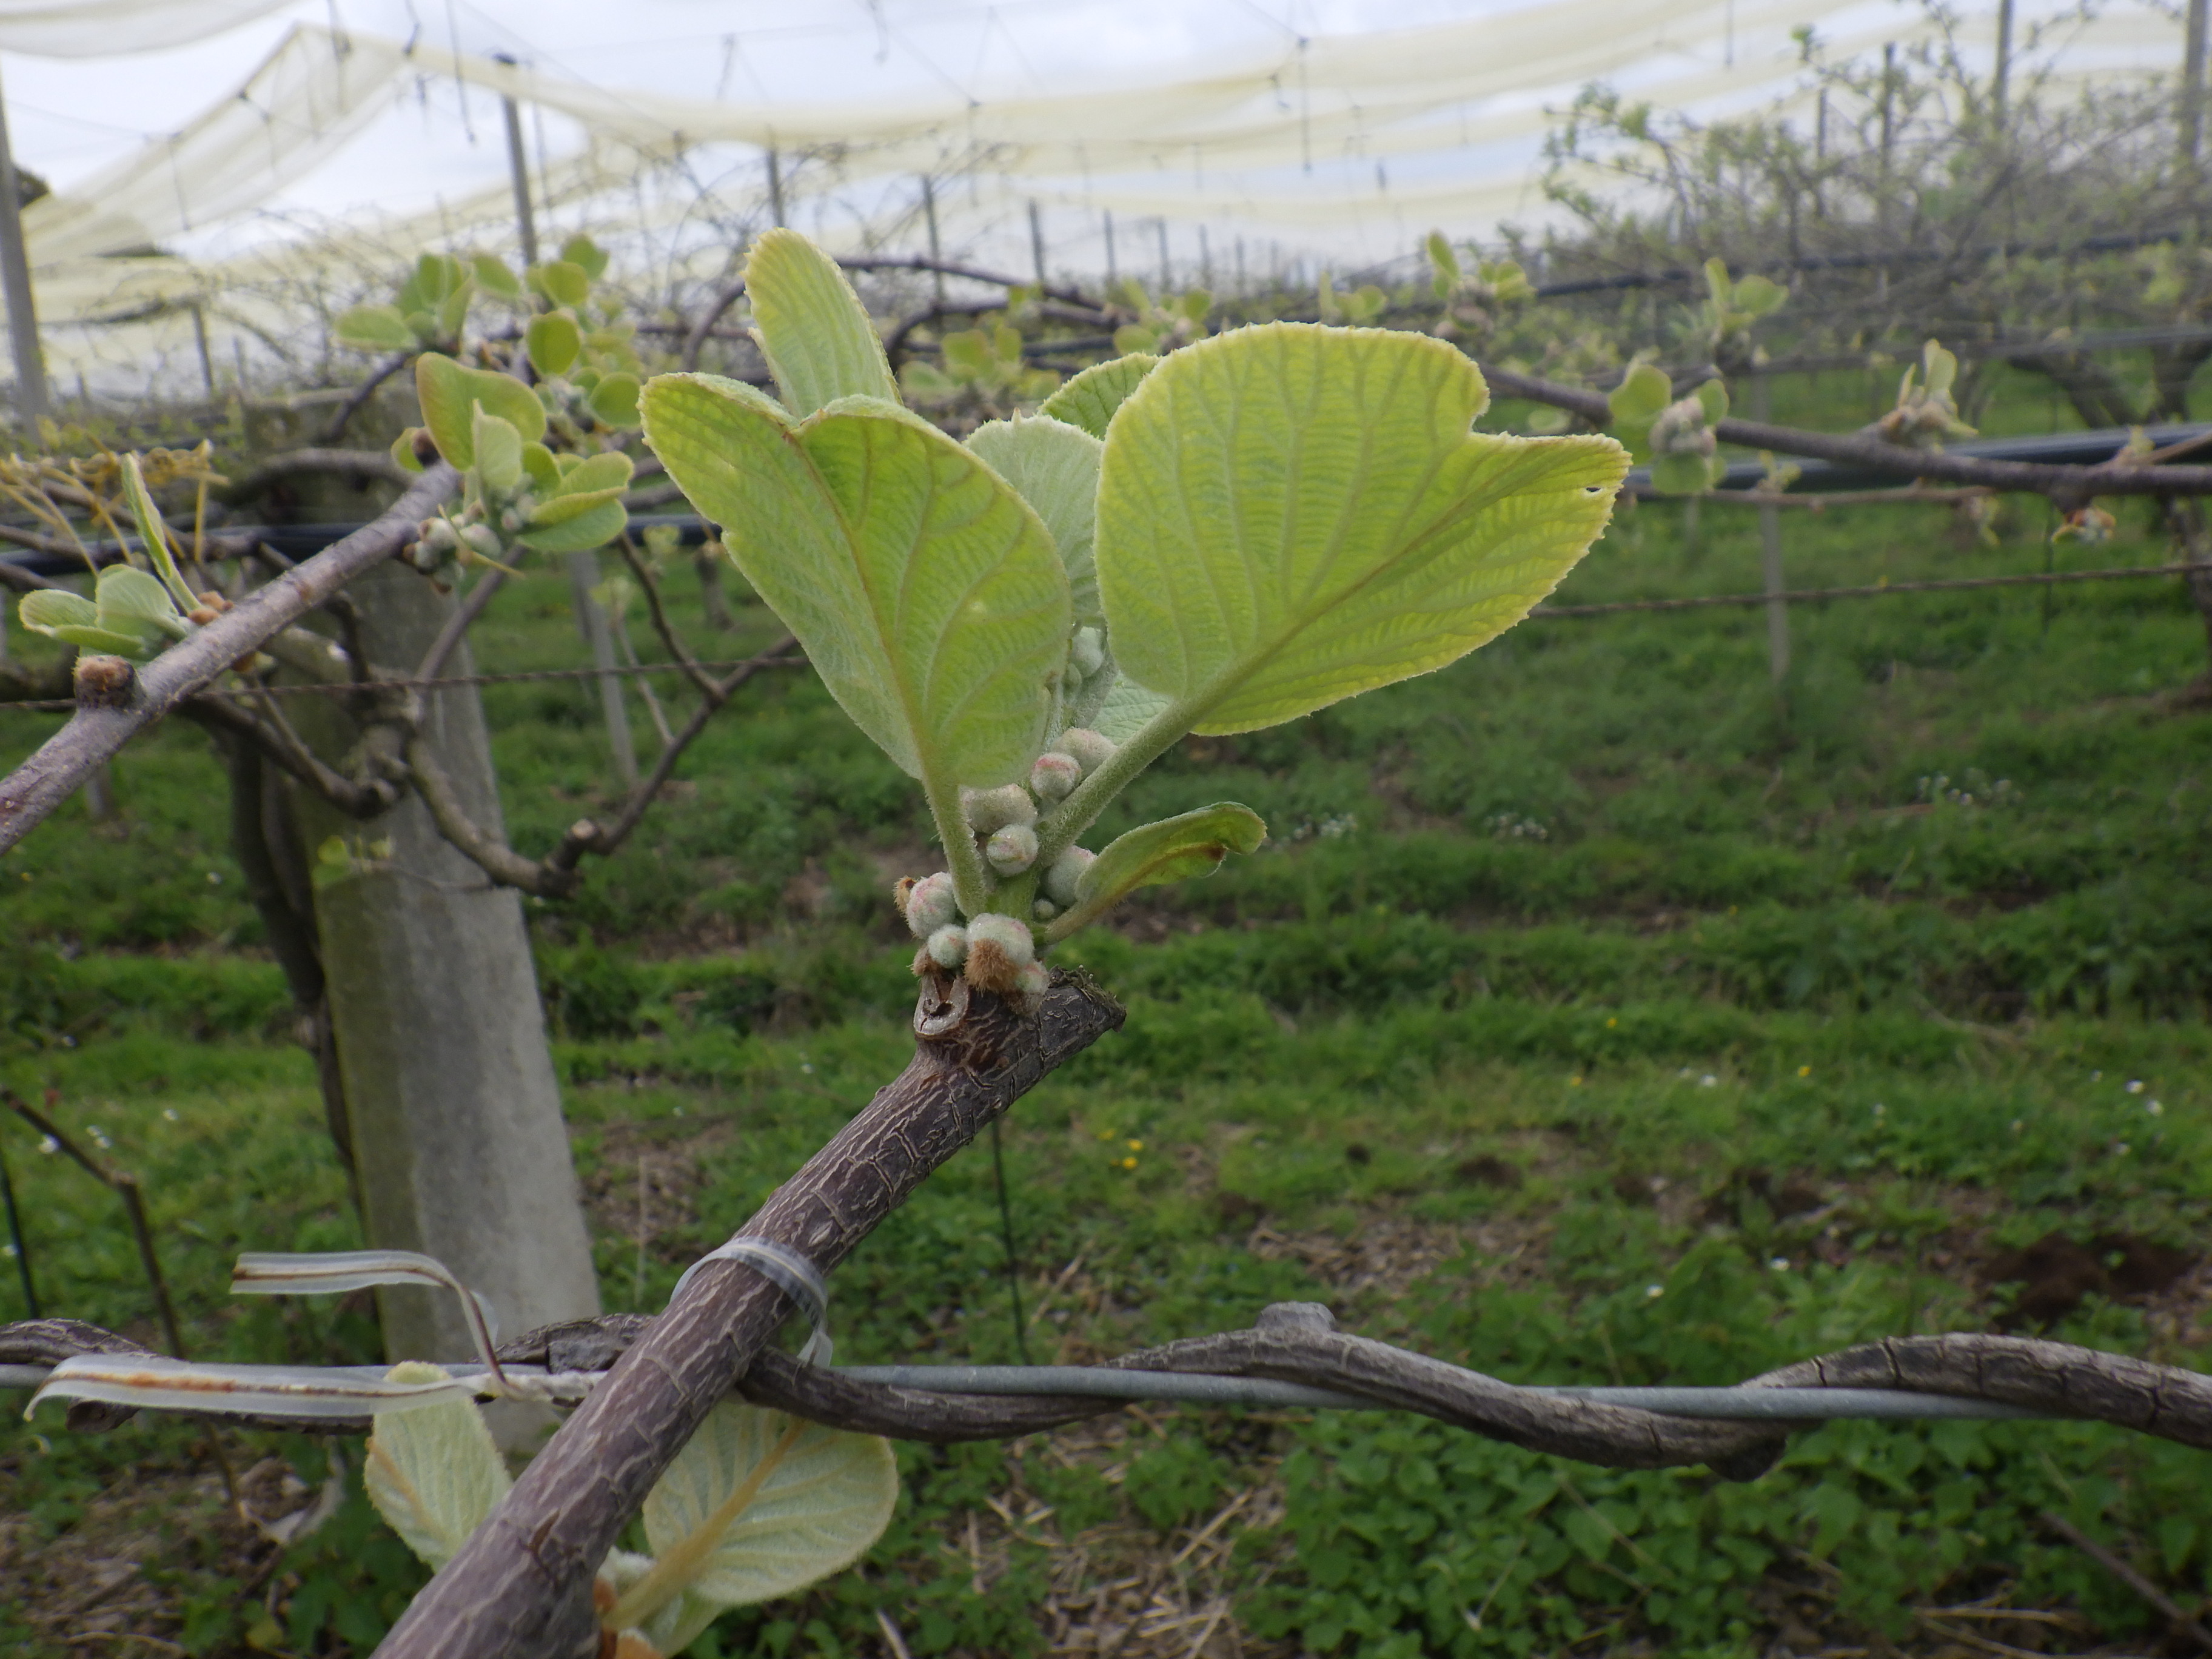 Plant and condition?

kiwi, phytophagous
